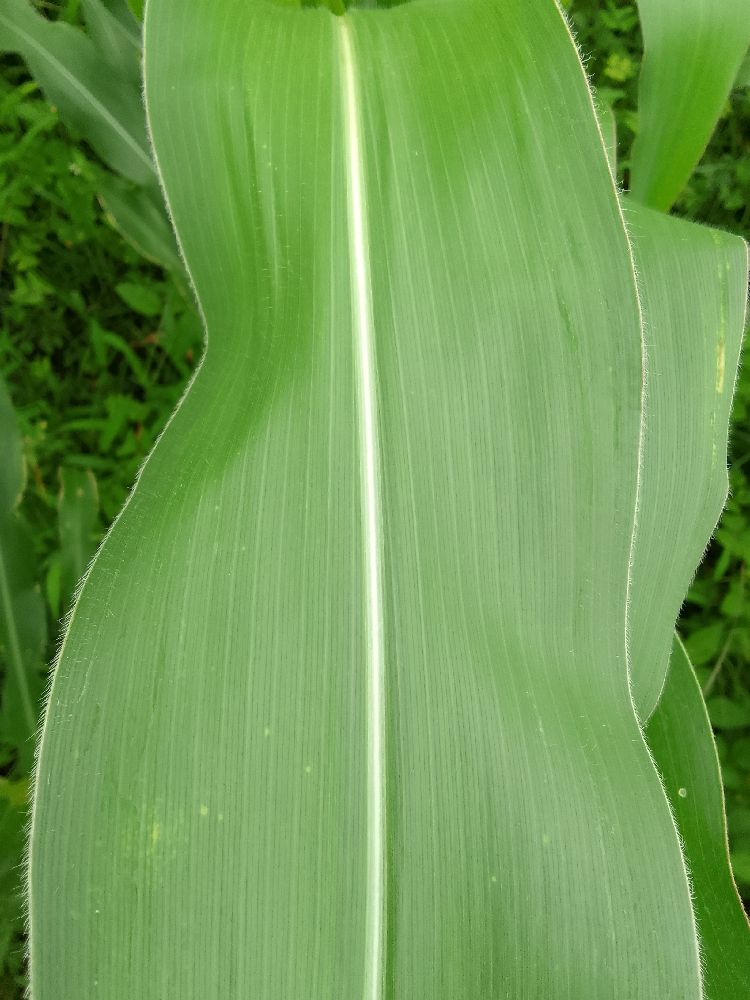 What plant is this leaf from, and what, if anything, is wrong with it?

maize, healthy
